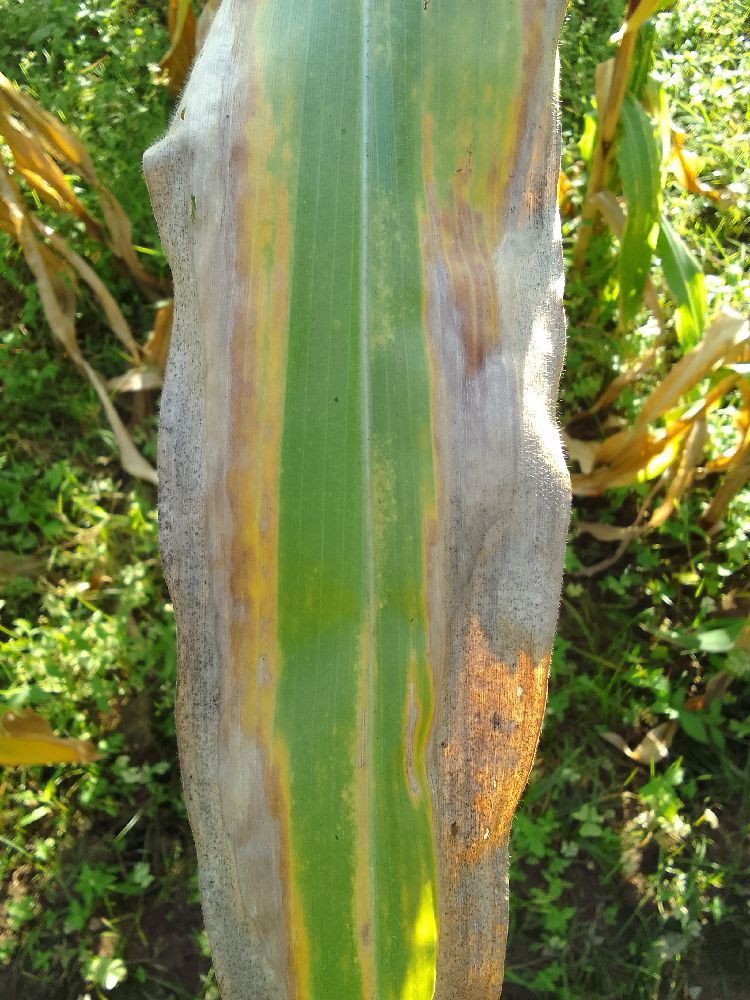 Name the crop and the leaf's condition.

maize, maize lethal necrosis
